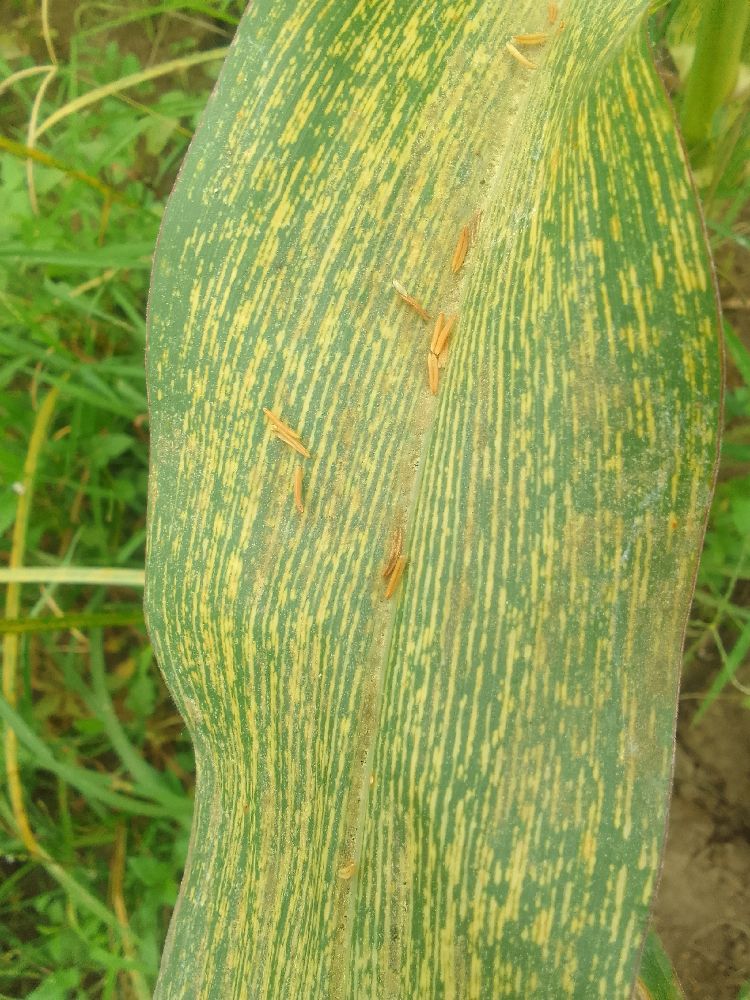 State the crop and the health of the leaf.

maize, maize streak virus
